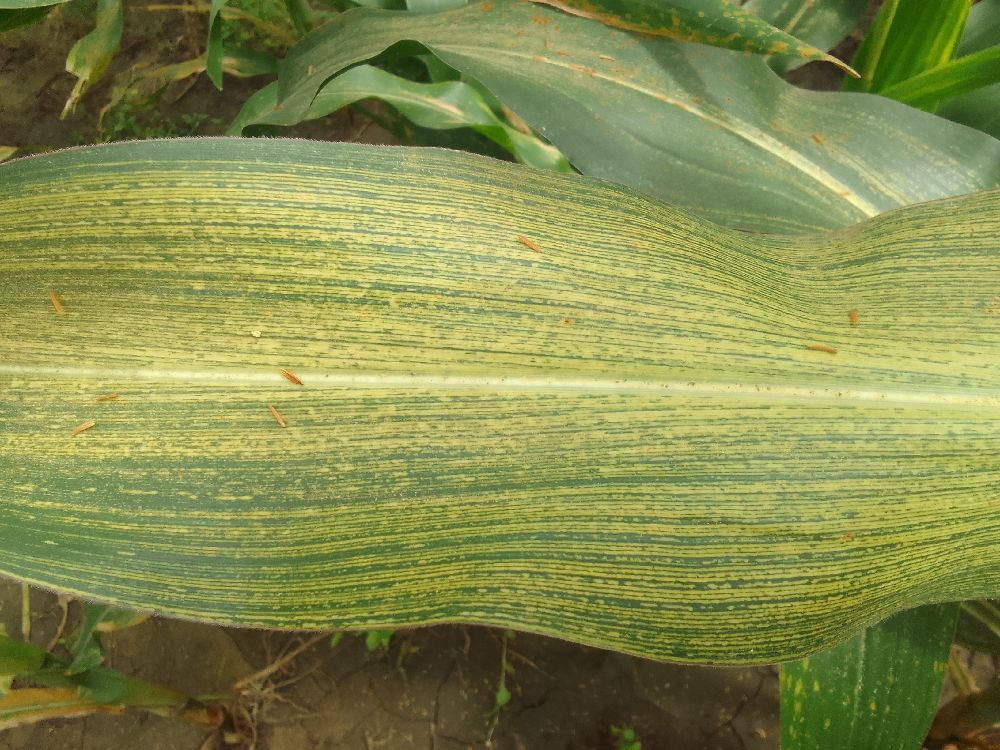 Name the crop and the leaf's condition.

maize, maize streak virus
